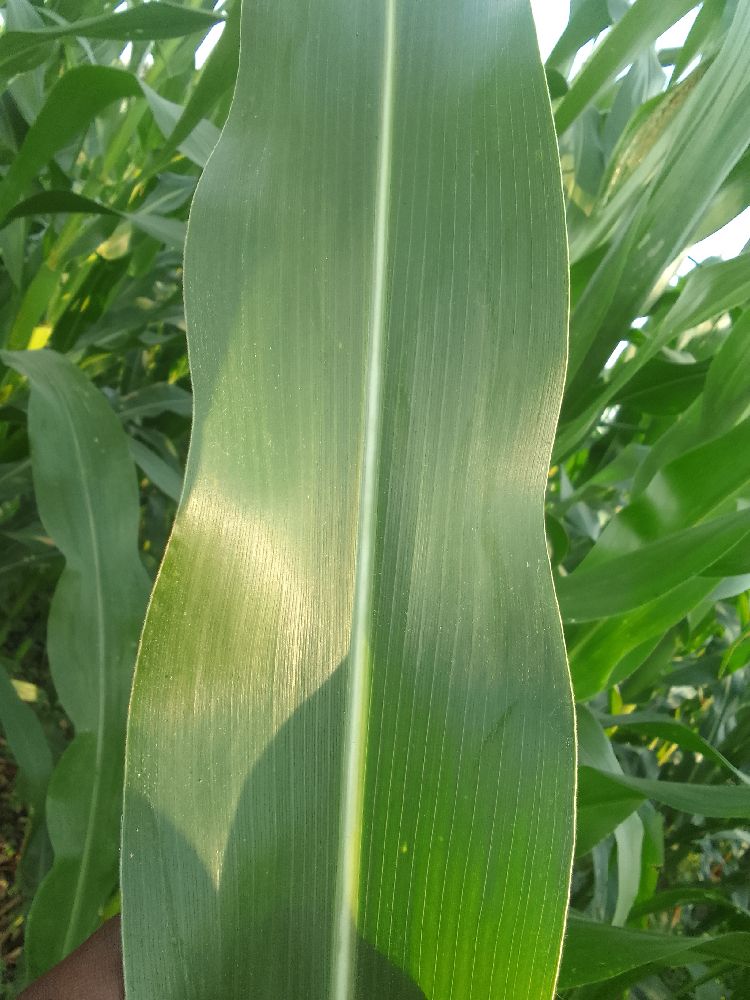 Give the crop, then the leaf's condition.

maize, healthy
